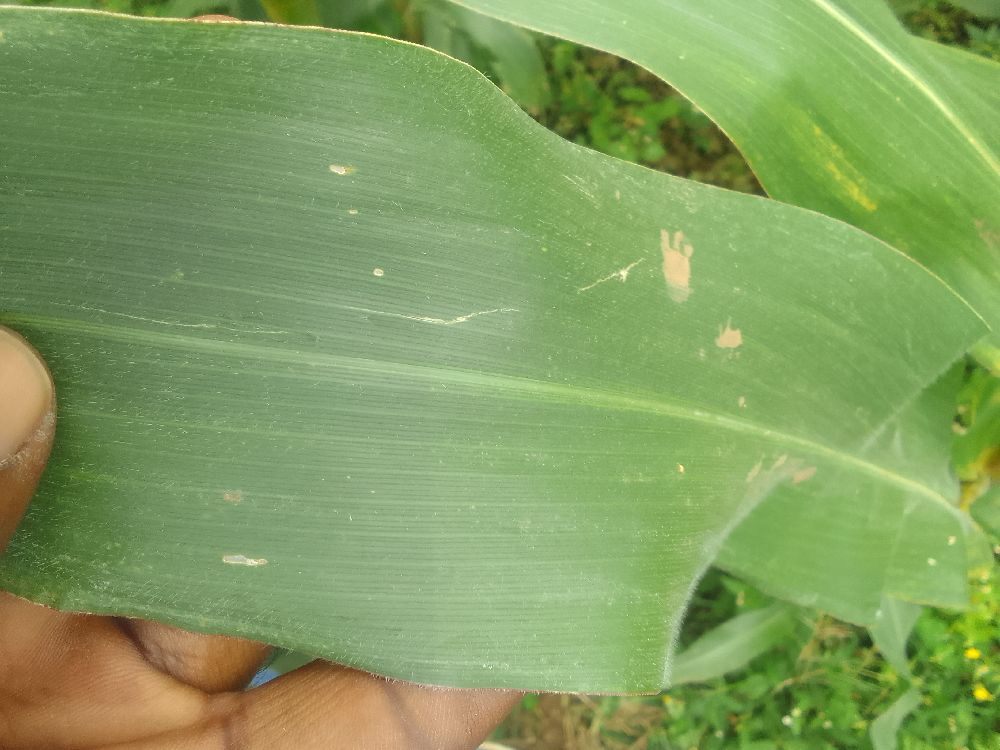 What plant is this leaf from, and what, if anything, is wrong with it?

maize, healthy
